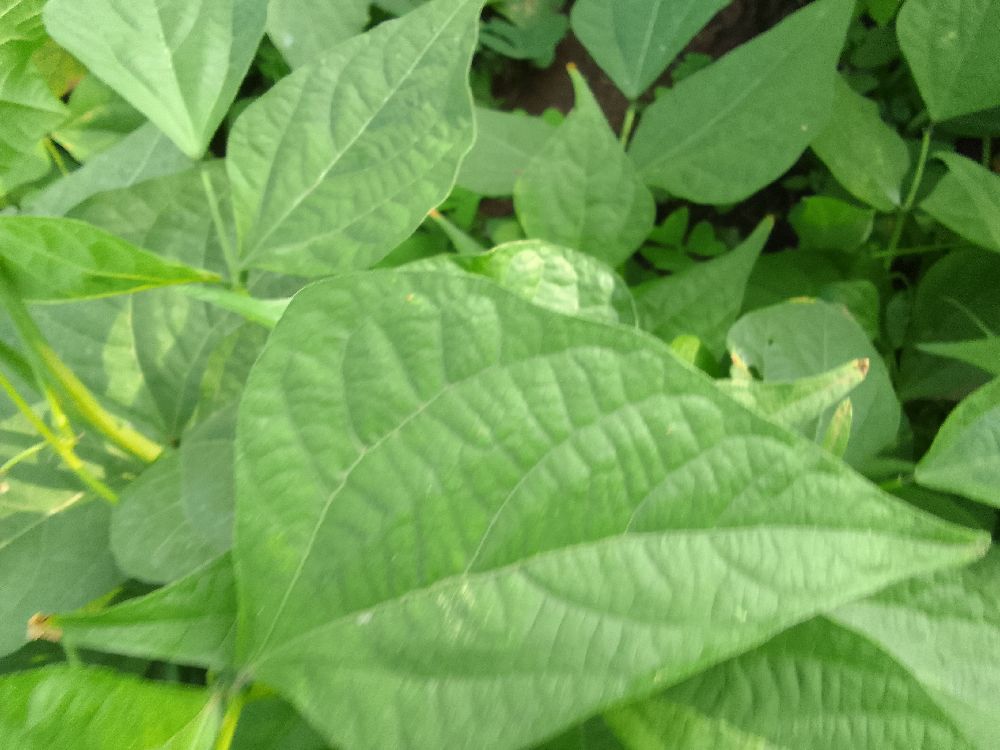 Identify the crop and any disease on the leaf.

common bean, healthy
